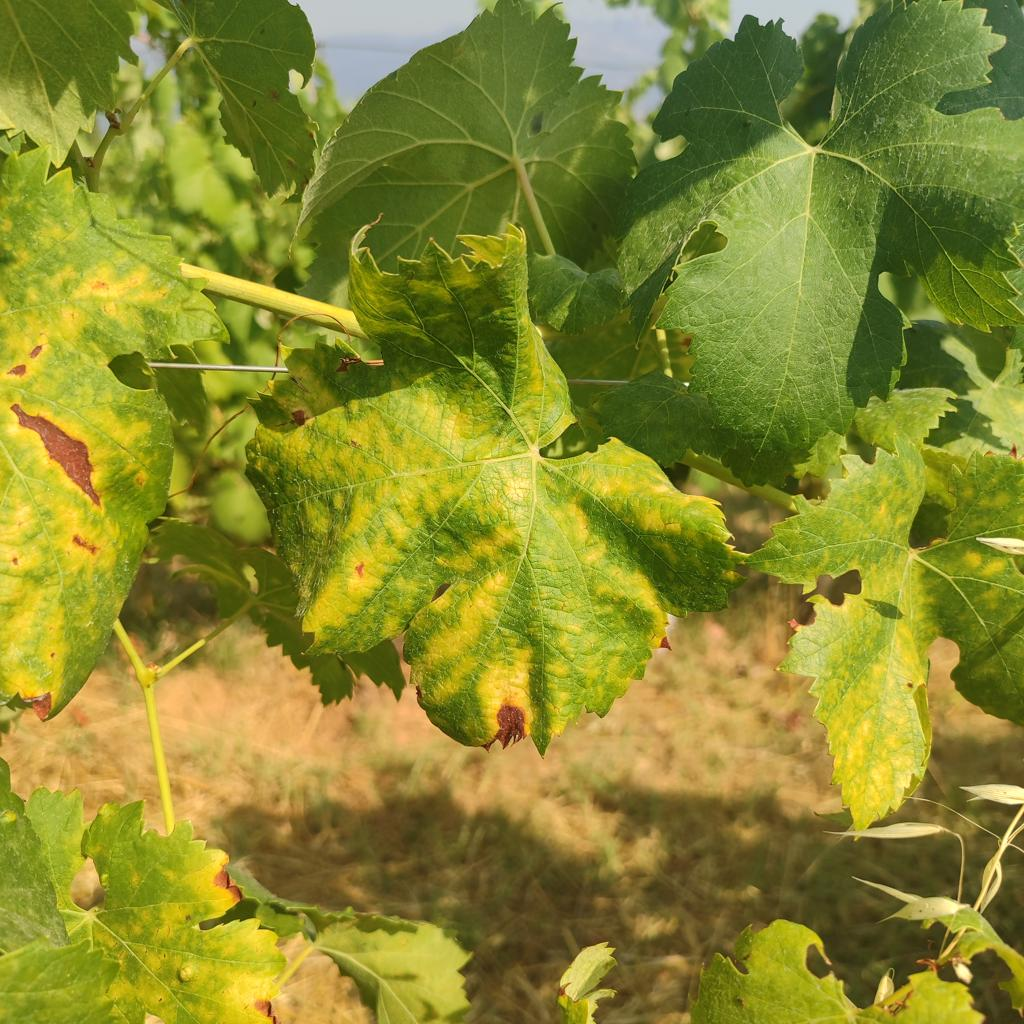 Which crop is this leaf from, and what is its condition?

grapevine, esca complex
